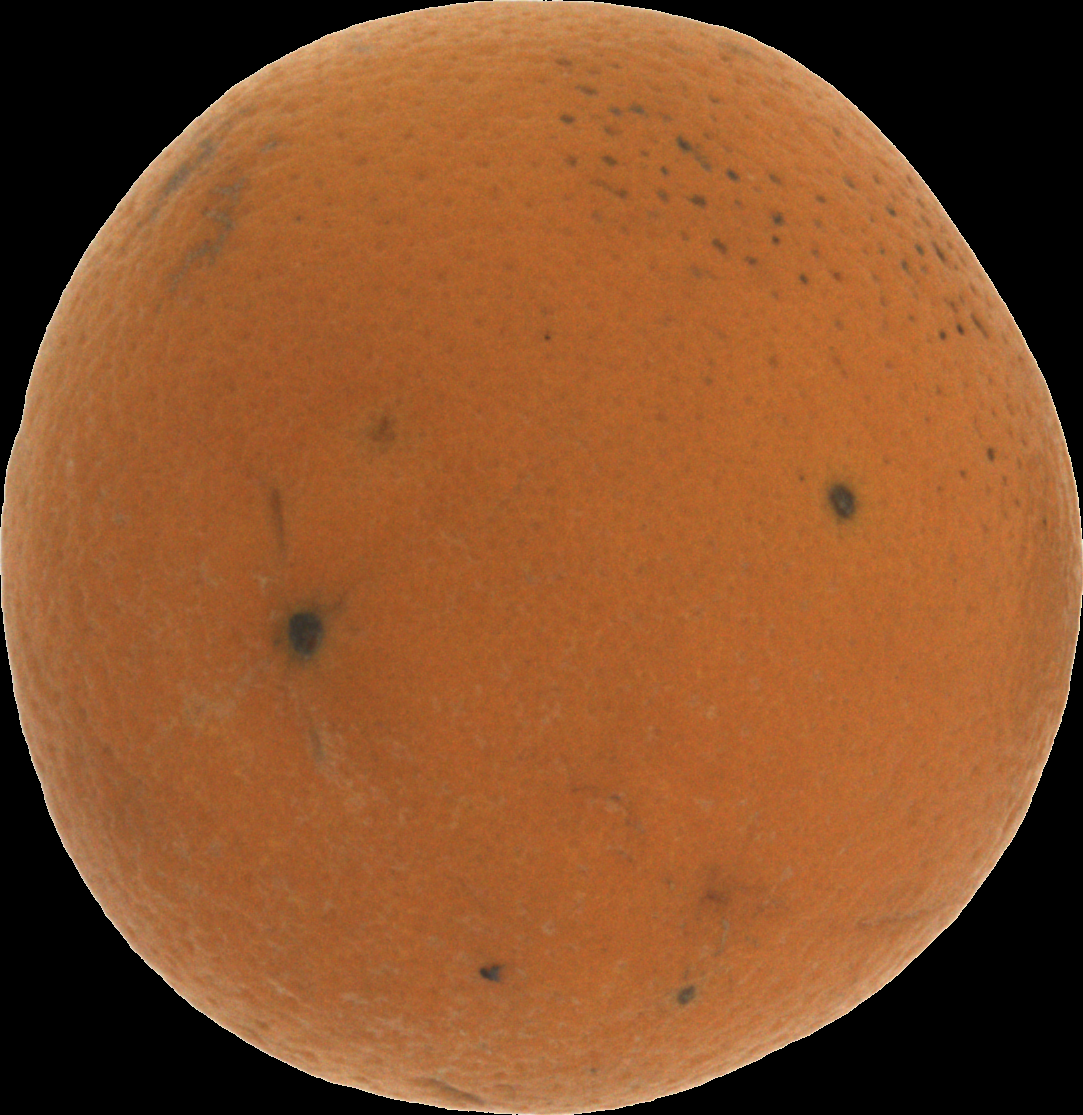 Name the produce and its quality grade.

orange, bad
